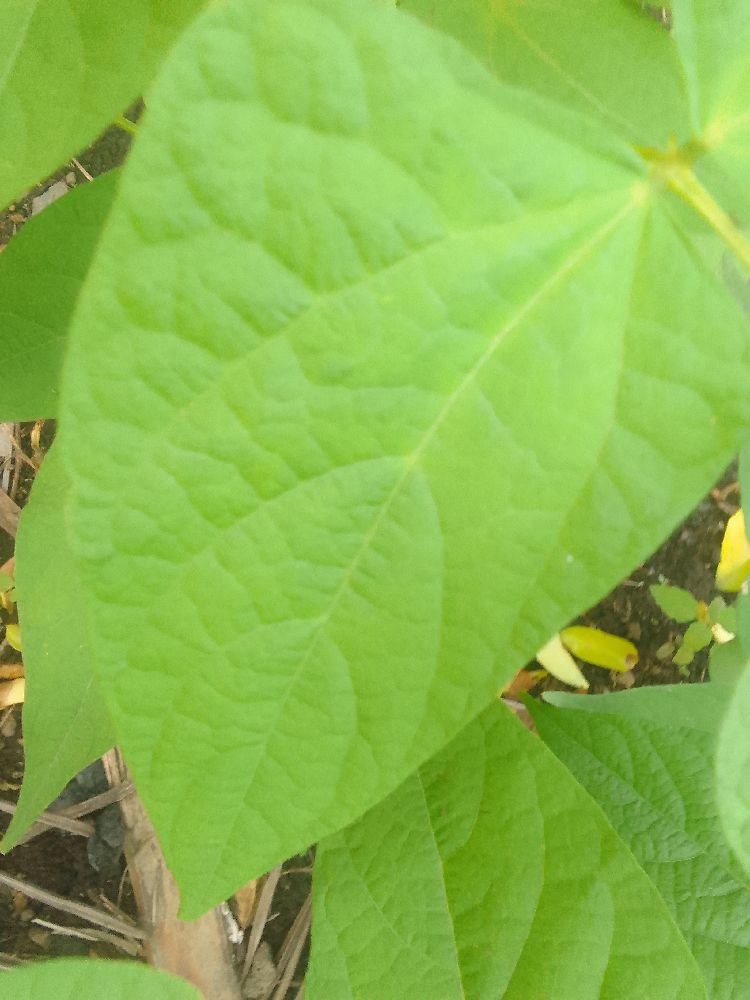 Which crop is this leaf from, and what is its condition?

common bean, healthy
